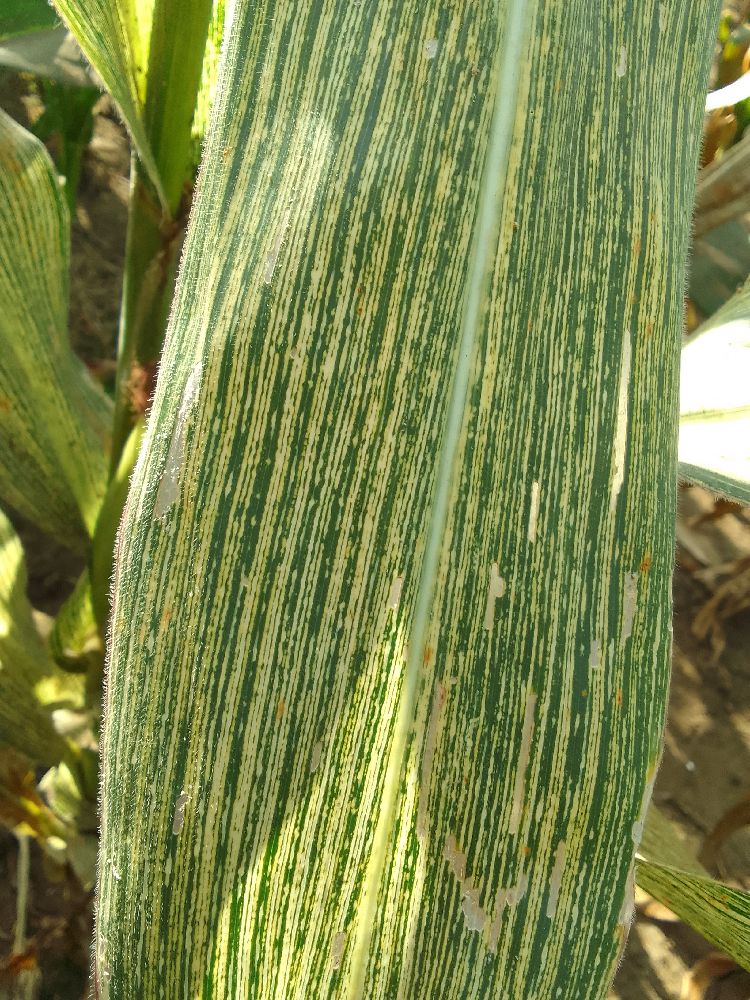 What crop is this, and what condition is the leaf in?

maize, maize streak virus
